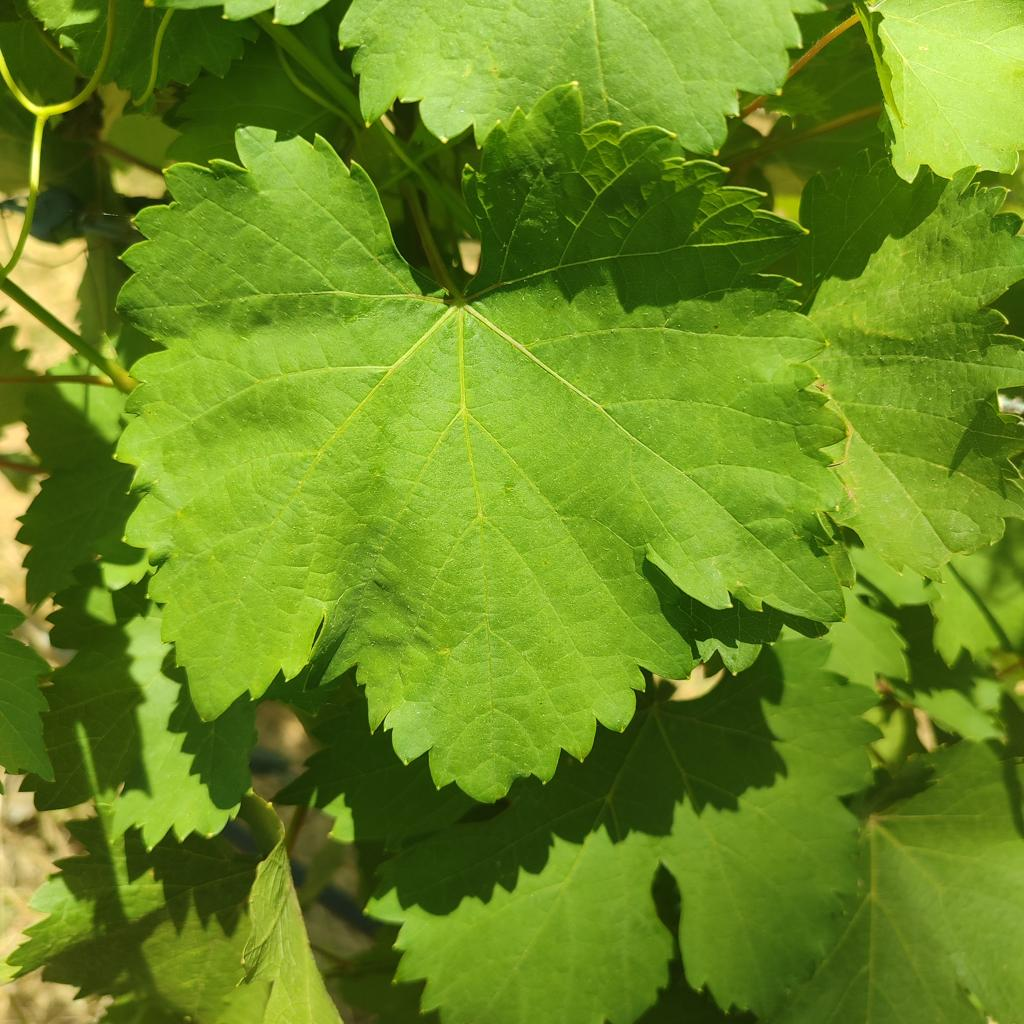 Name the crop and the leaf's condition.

grapevine, healthy
